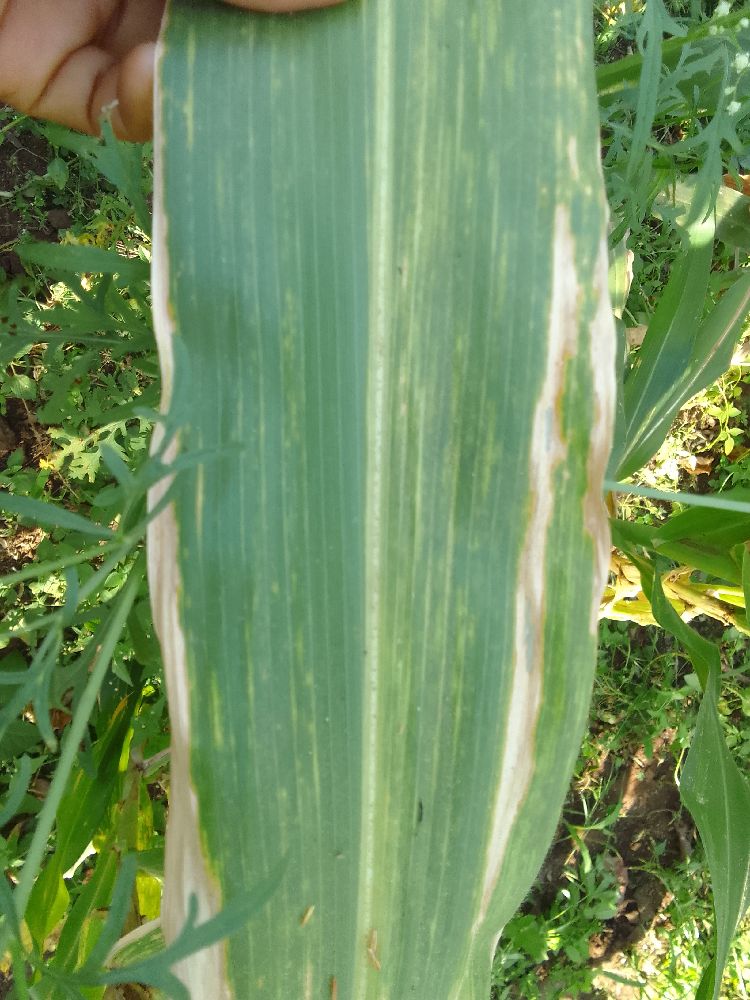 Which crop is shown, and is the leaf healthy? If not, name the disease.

maize, maize lethal necrosis
